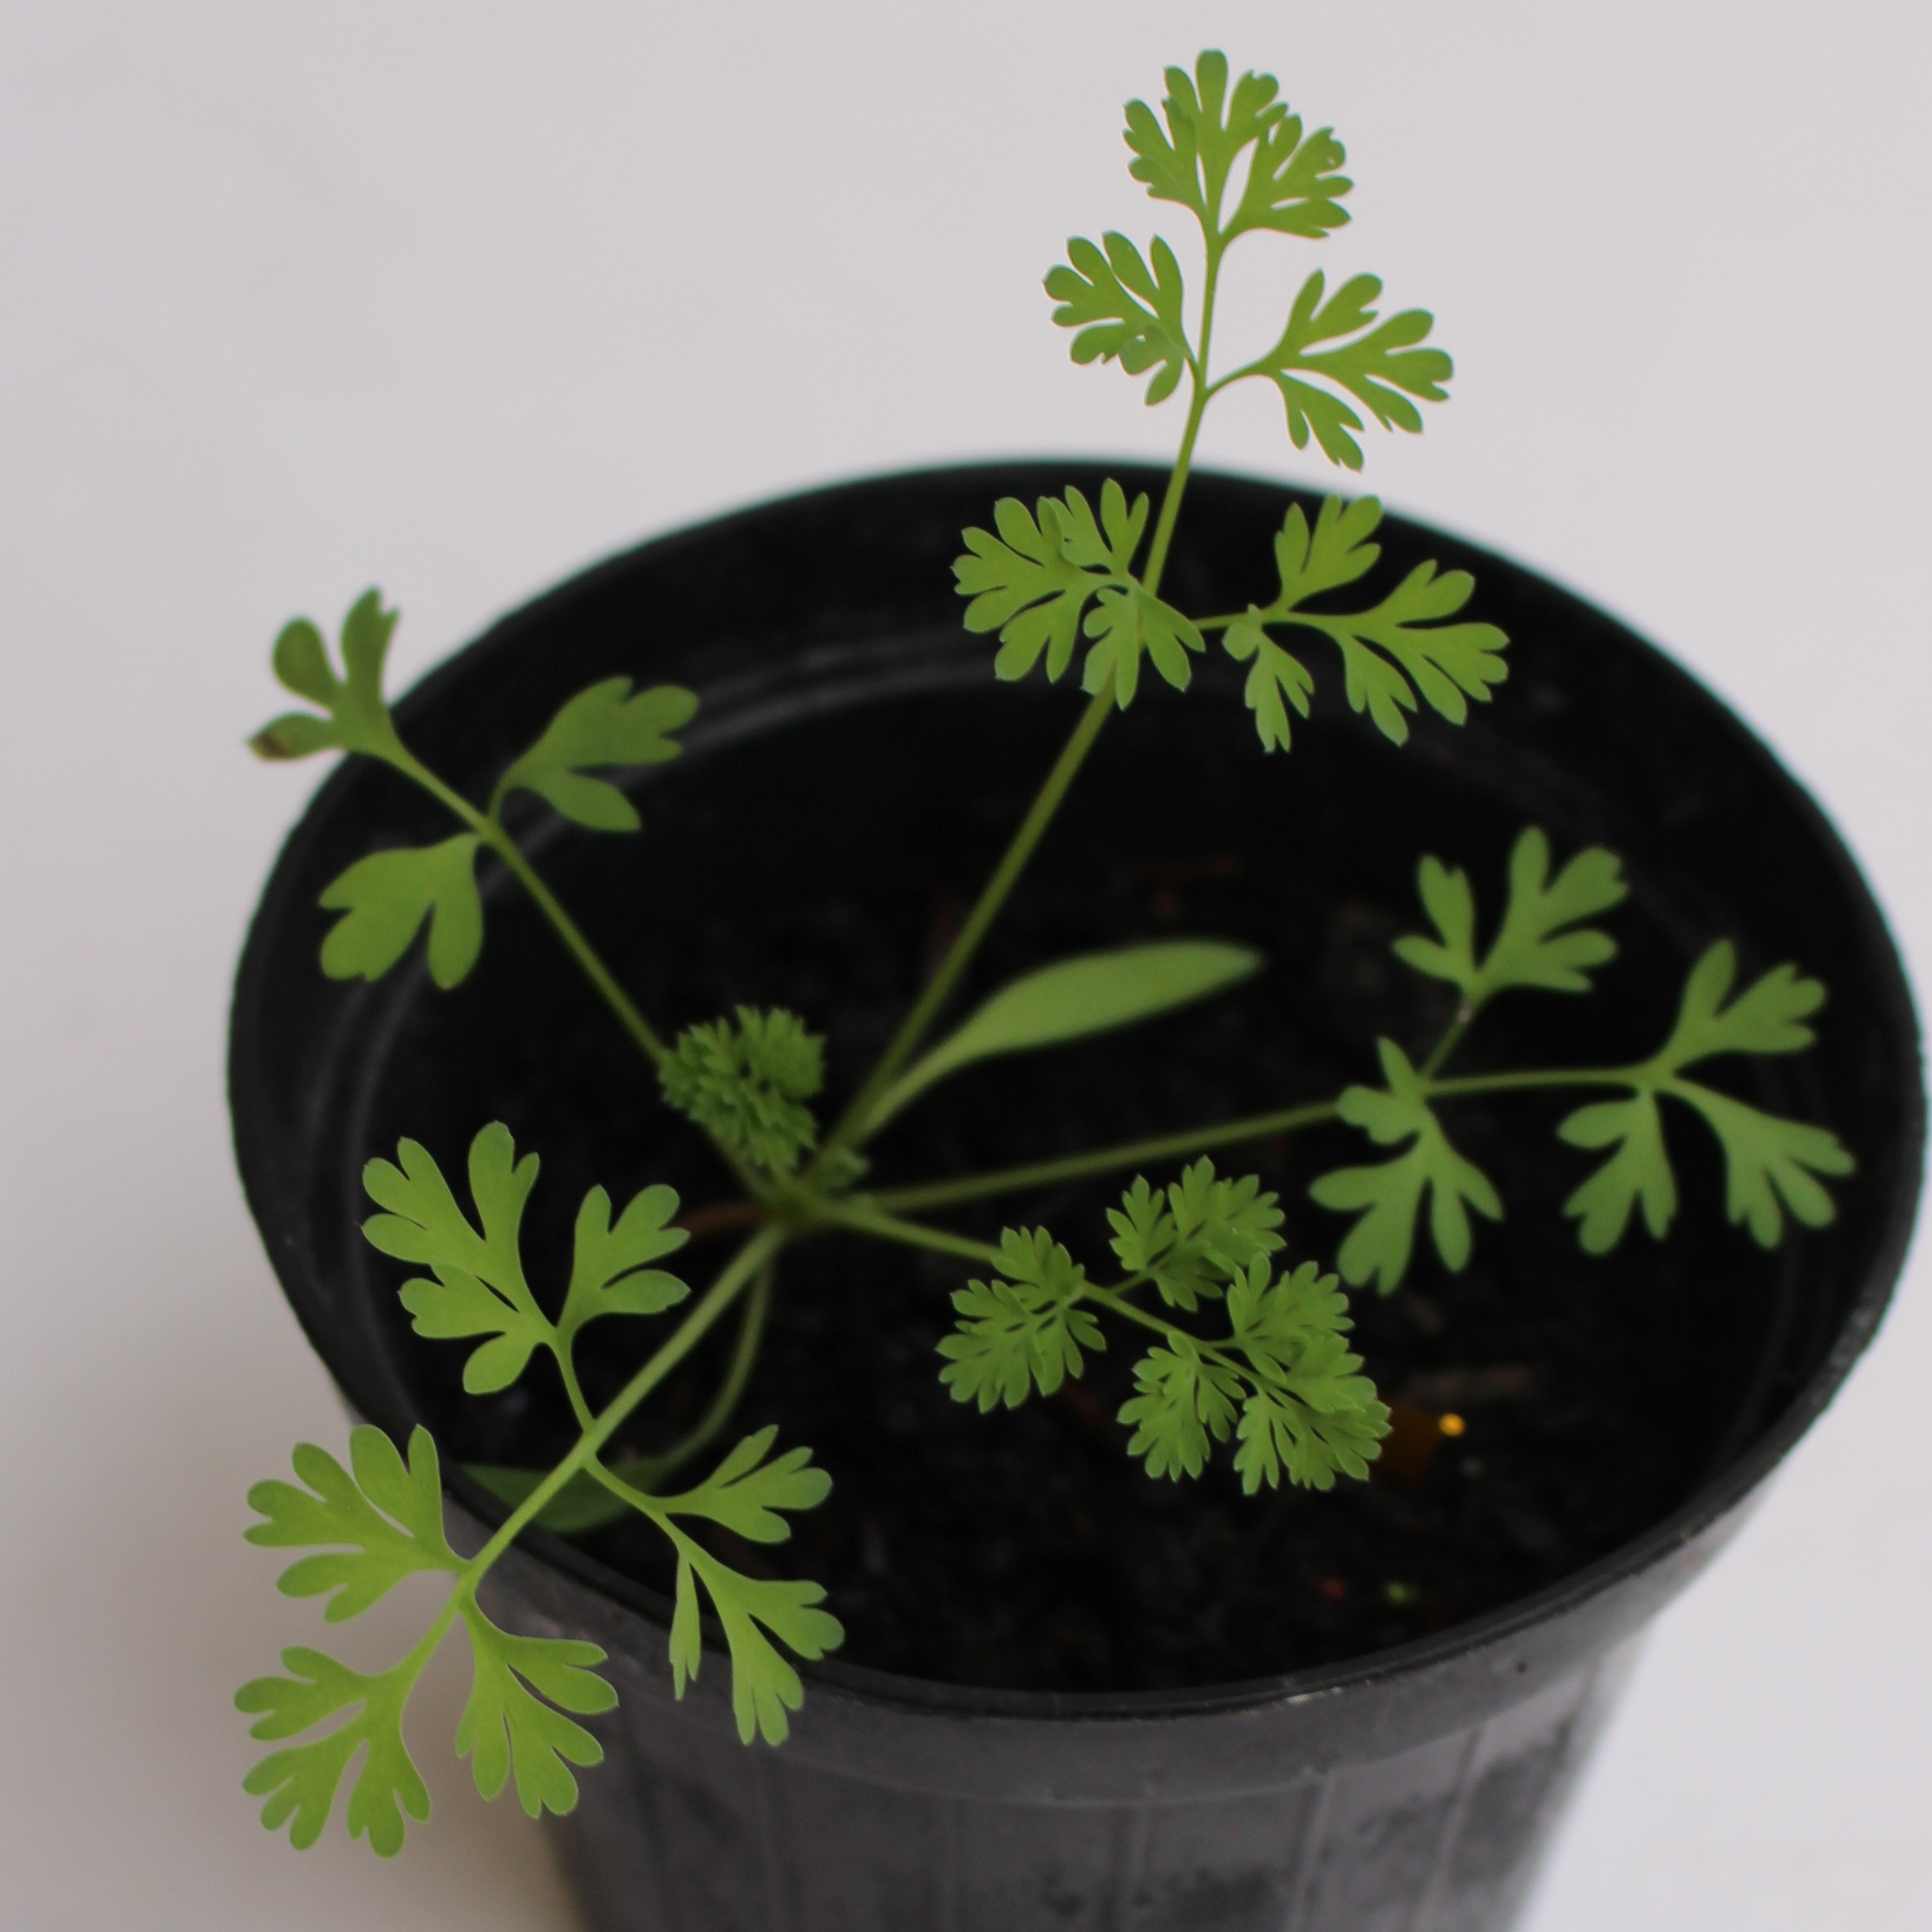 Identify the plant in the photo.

Fumaria officinalis
